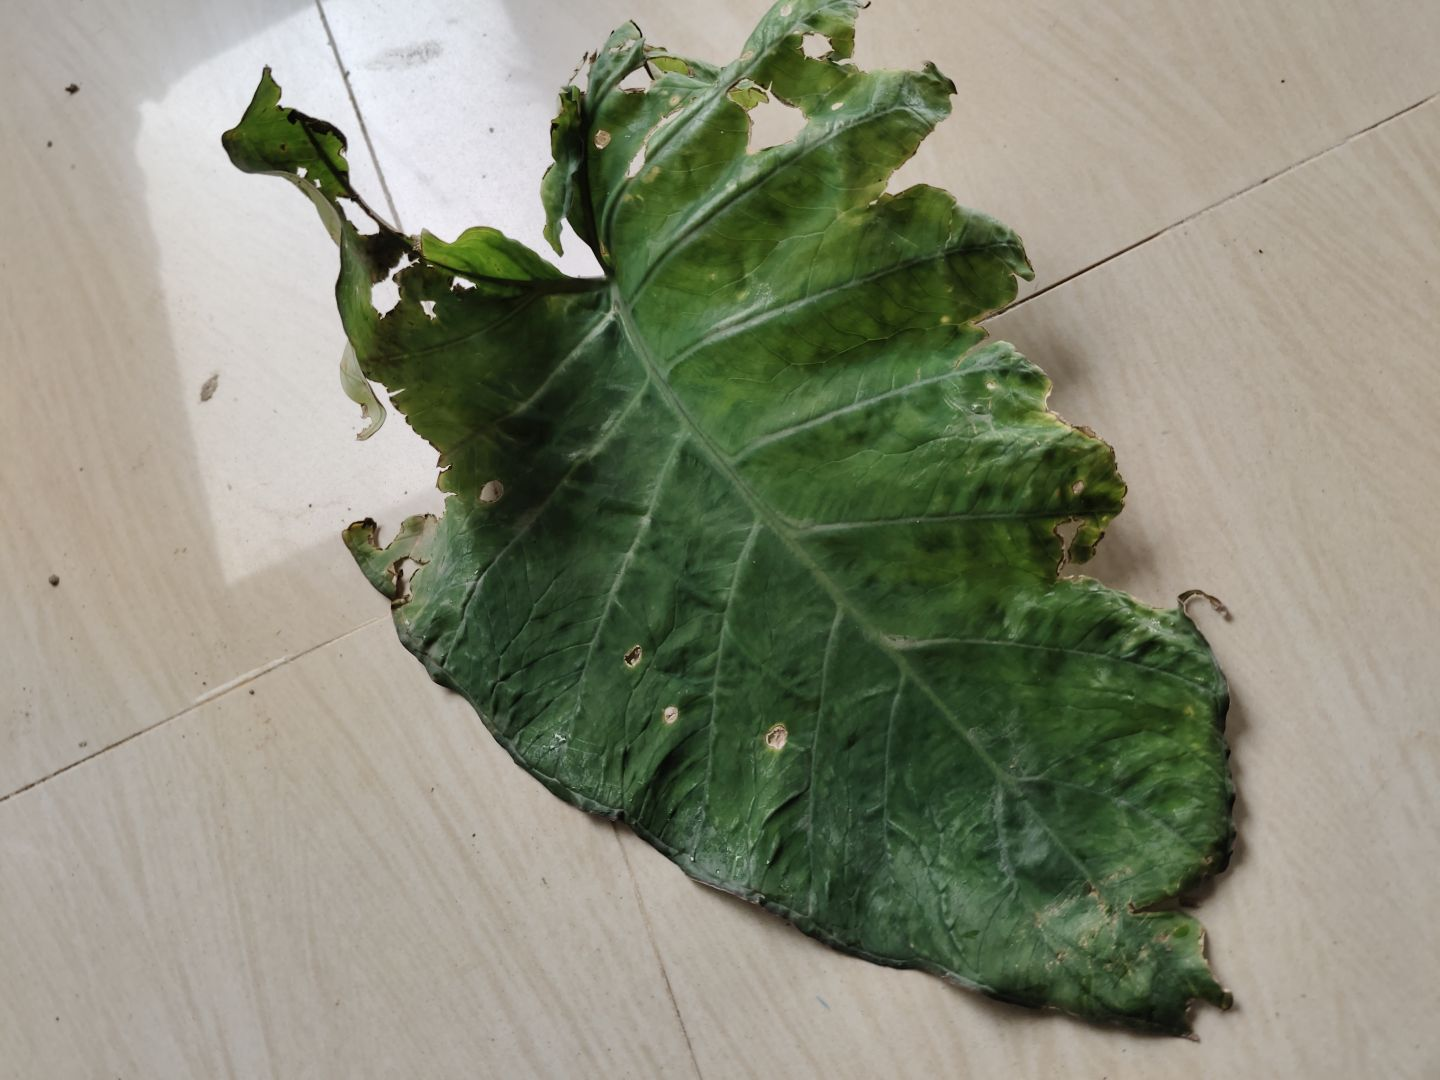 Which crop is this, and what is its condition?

taro, leaf blight
